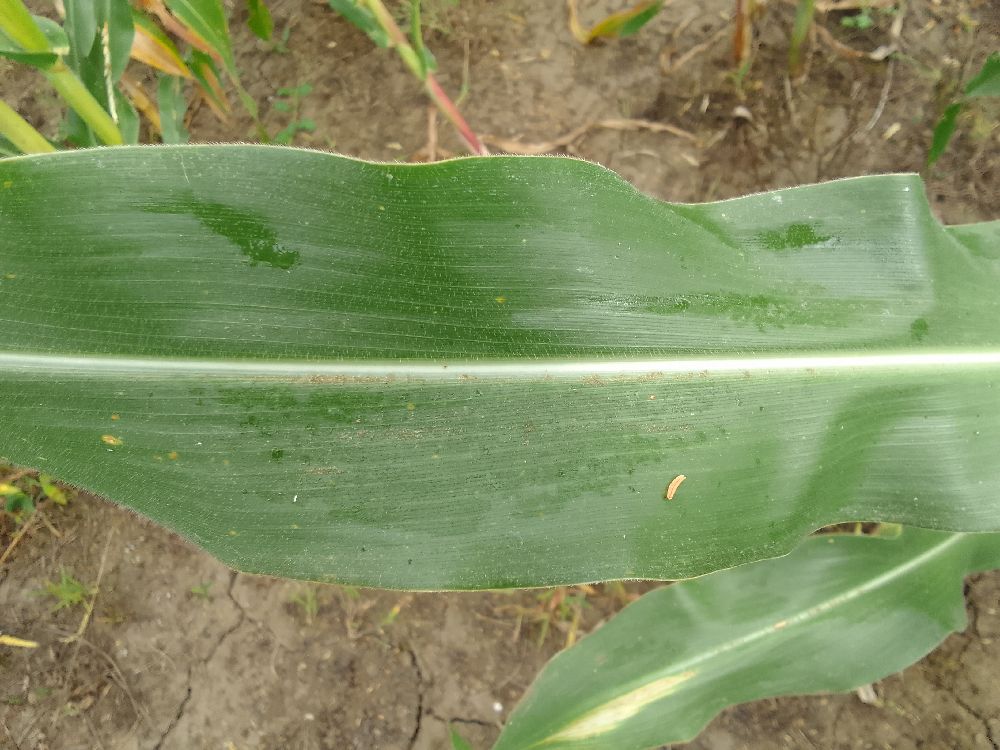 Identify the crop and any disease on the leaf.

maize, healthy
